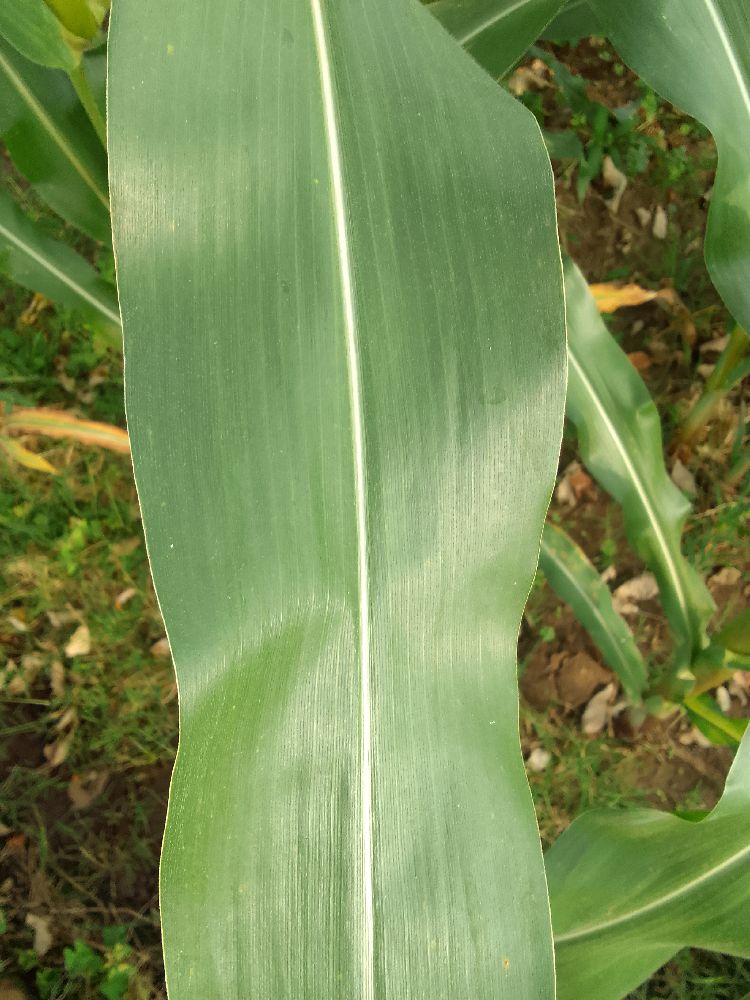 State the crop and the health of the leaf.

maize, healthy
